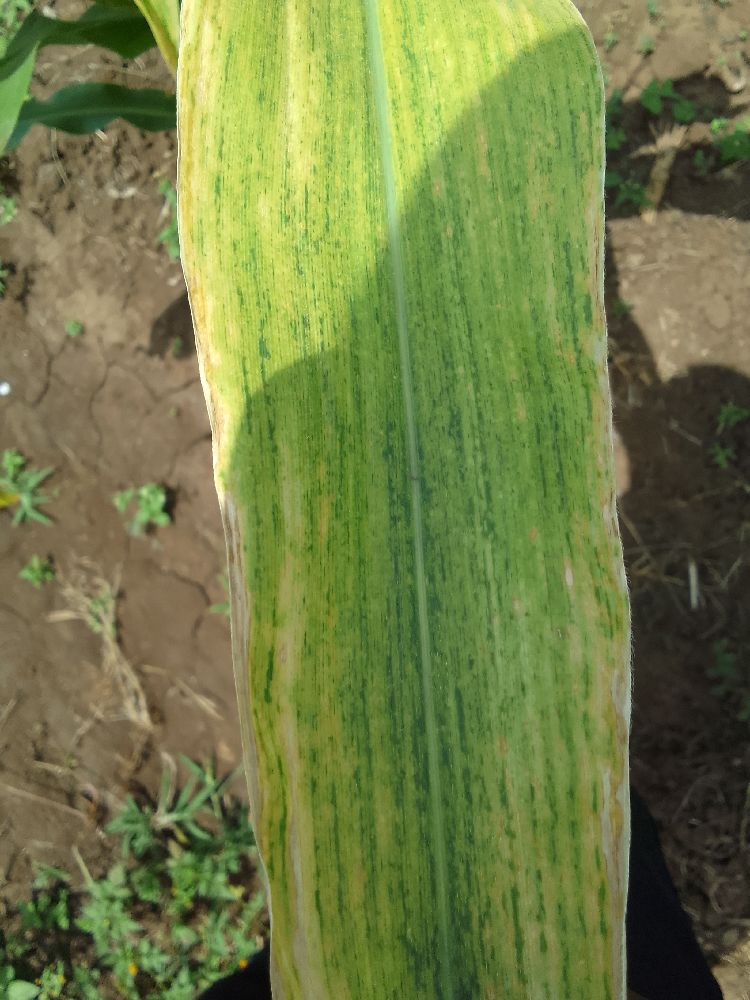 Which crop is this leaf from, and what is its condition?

maize, maize lethal necrosis
